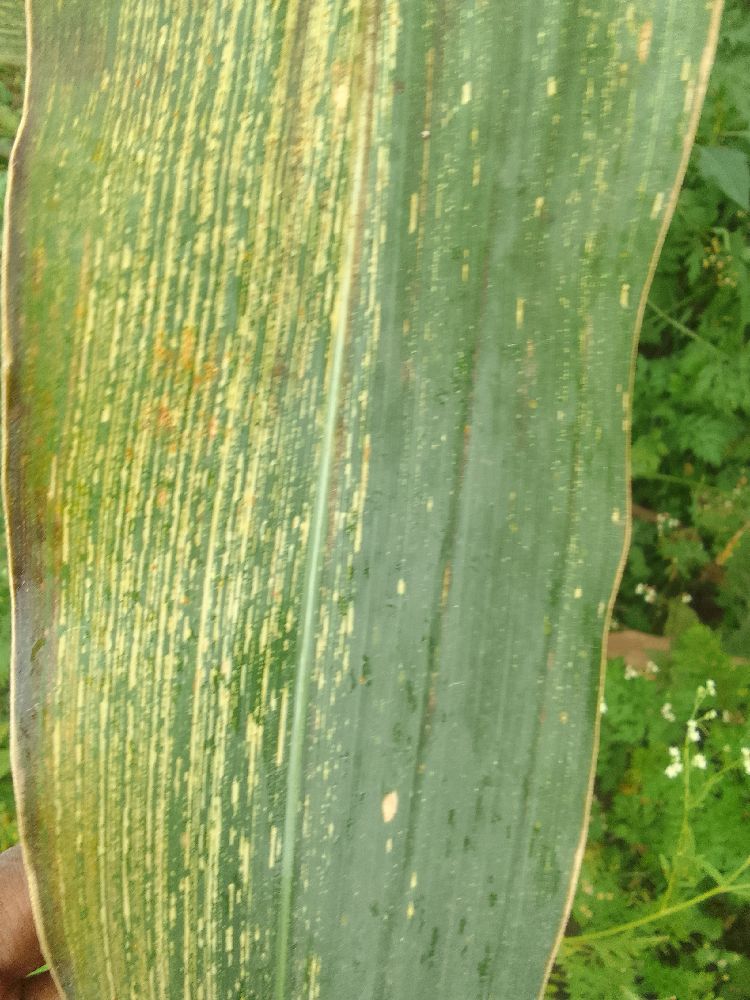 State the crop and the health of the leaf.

maize, maize streak virus
